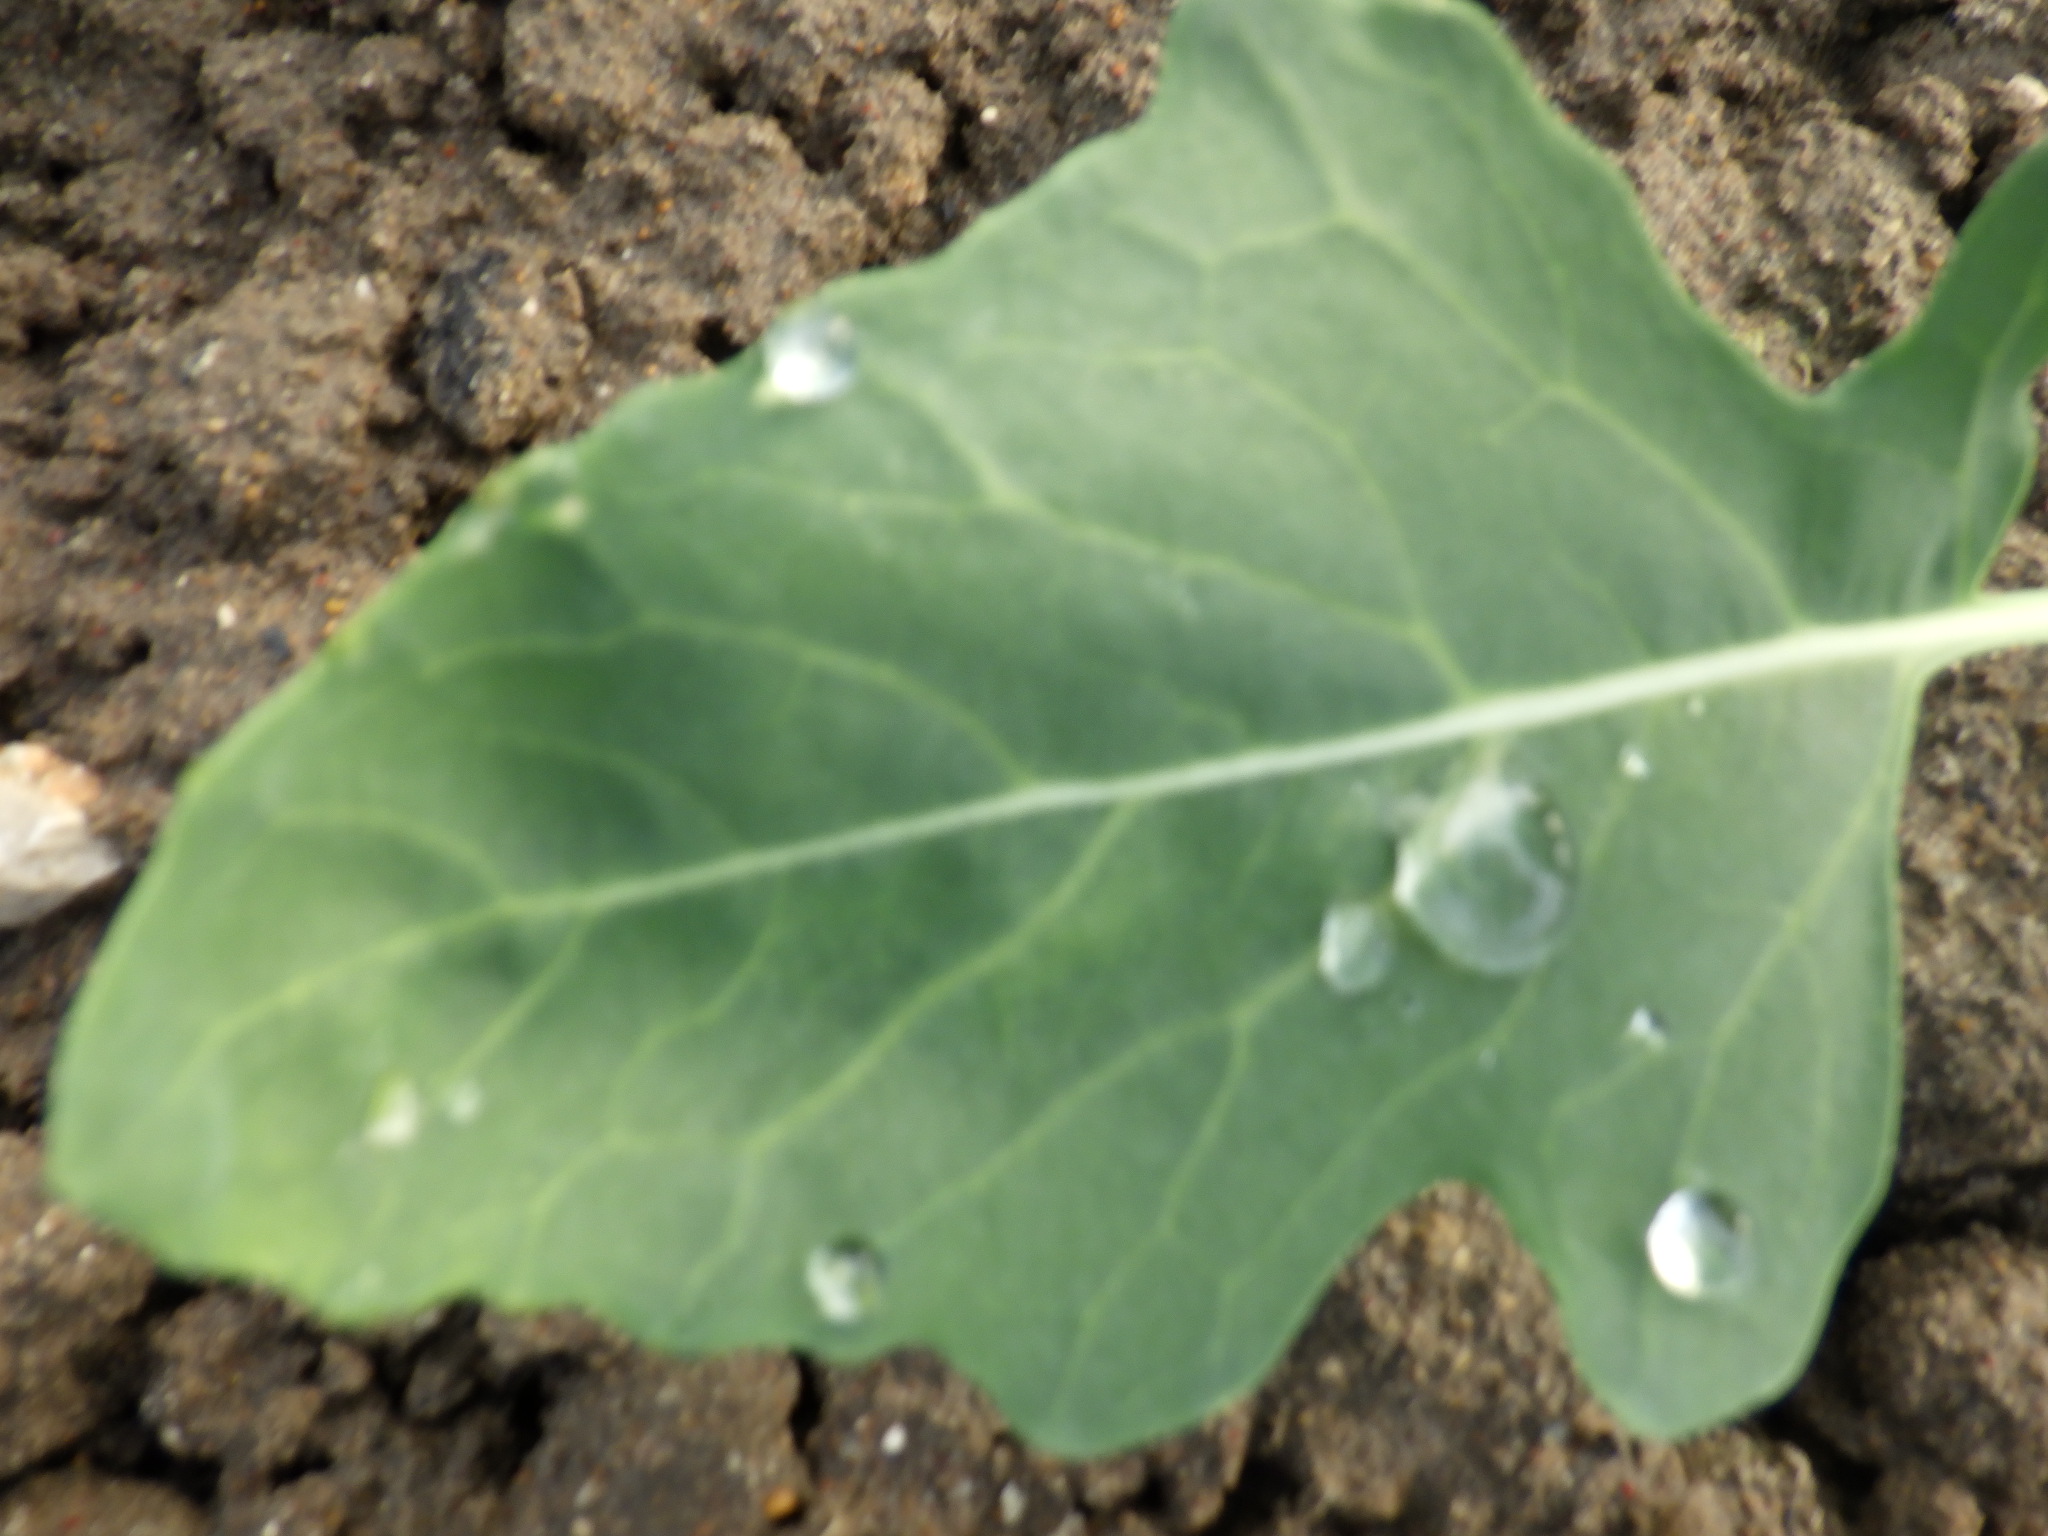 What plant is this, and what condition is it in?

turnip, healthy
